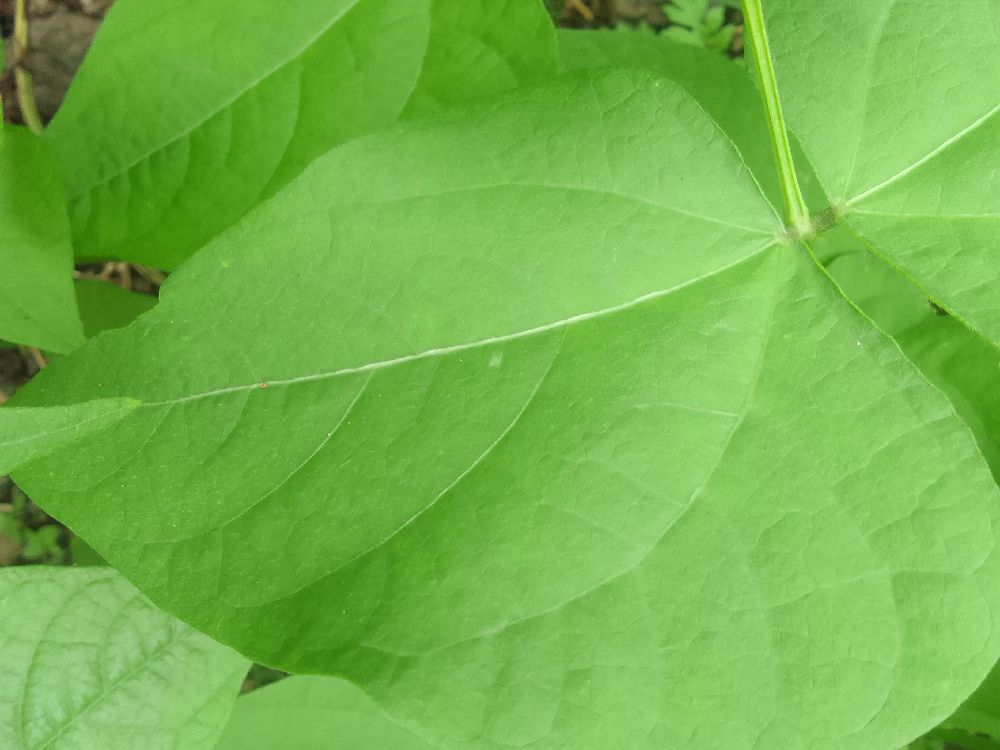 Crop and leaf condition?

common bean, healthy
